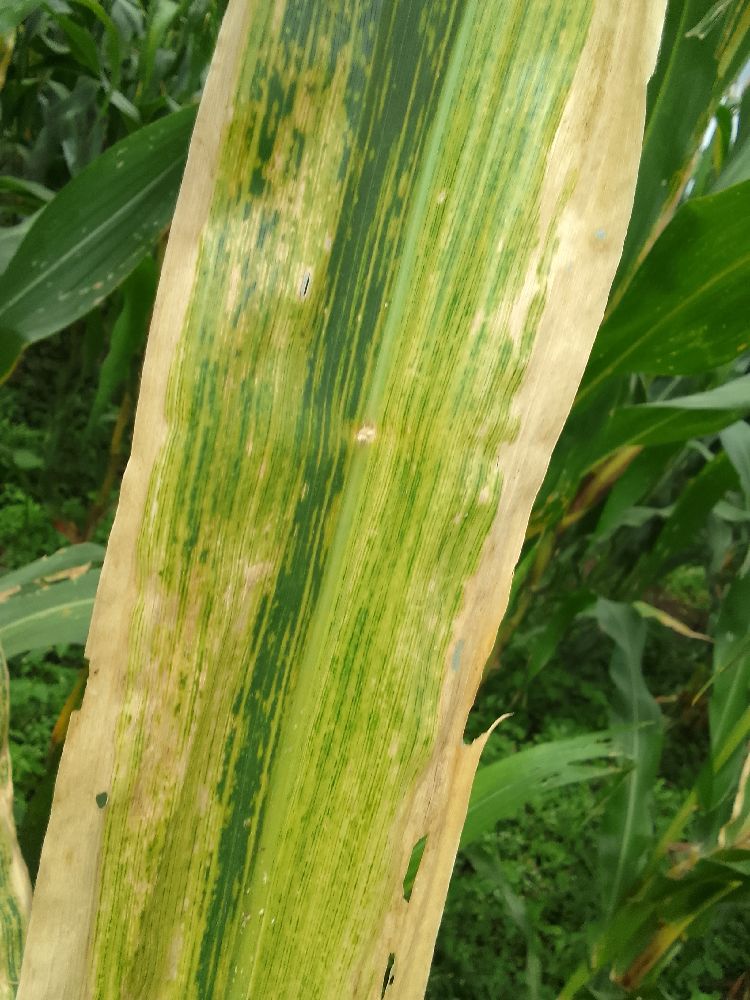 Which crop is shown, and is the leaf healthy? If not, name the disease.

maize, maize lethal necrosis
